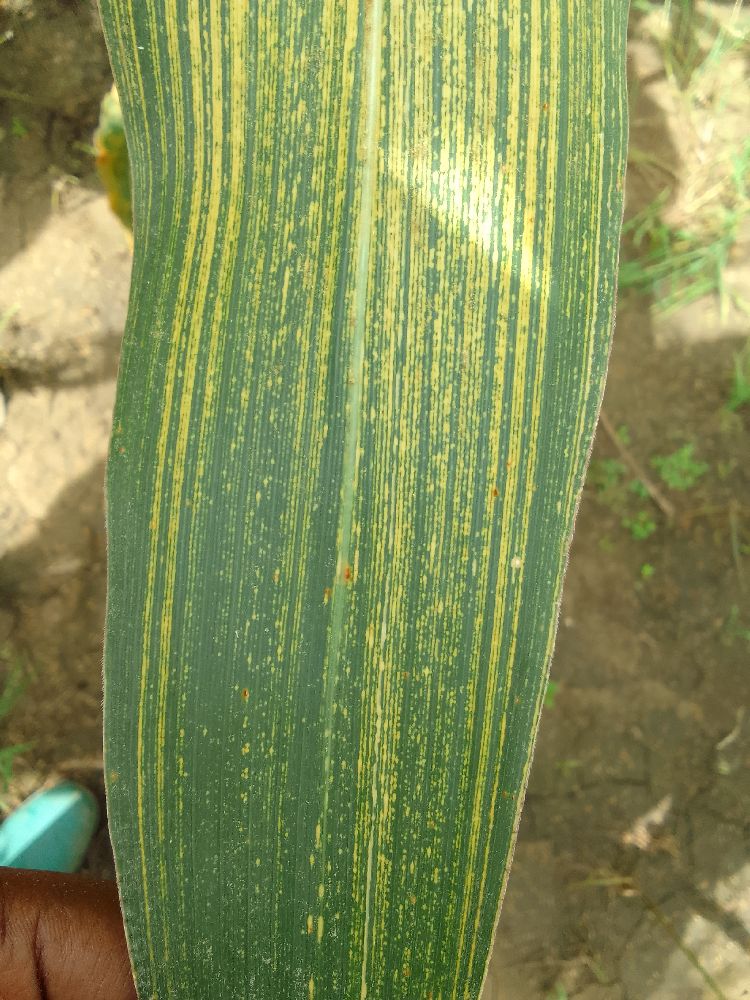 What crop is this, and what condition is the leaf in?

maize, maize streak virus
